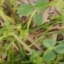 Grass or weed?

unstructured weed
